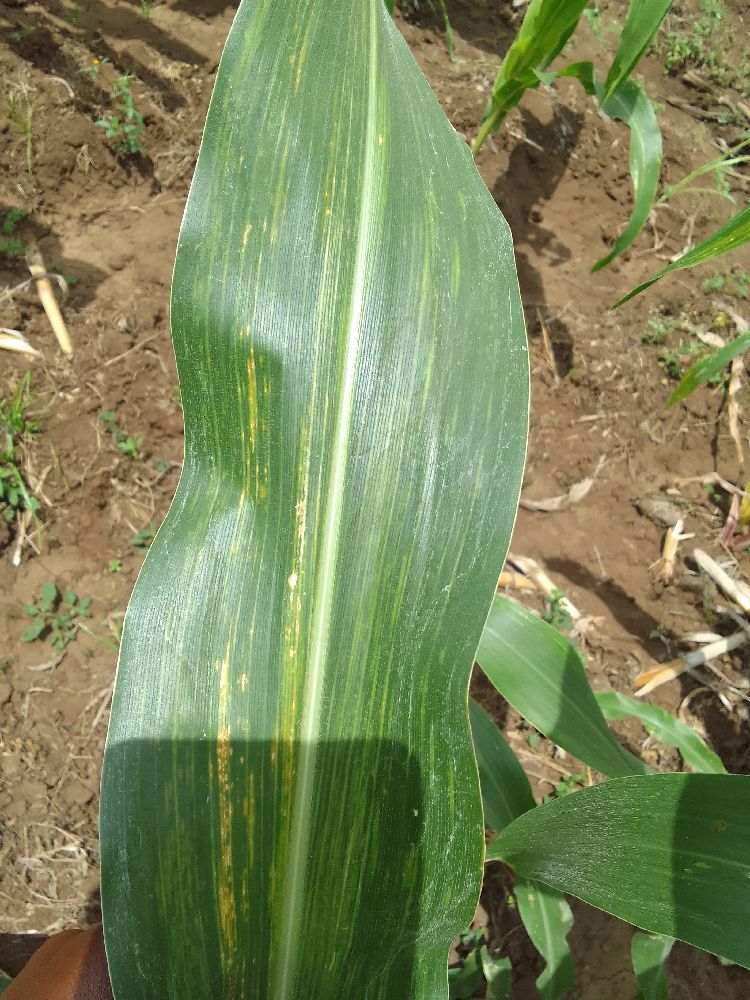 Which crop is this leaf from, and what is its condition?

maize, maize lethal necrosis
